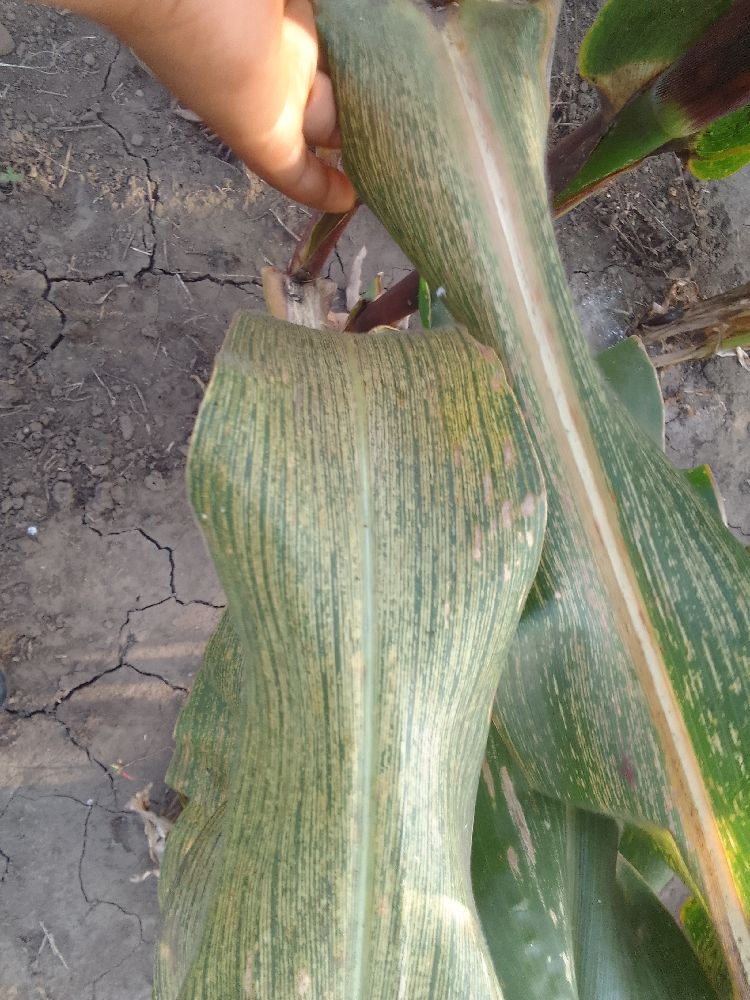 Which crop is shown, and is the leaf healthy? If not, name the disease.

maize, maize streak virus
